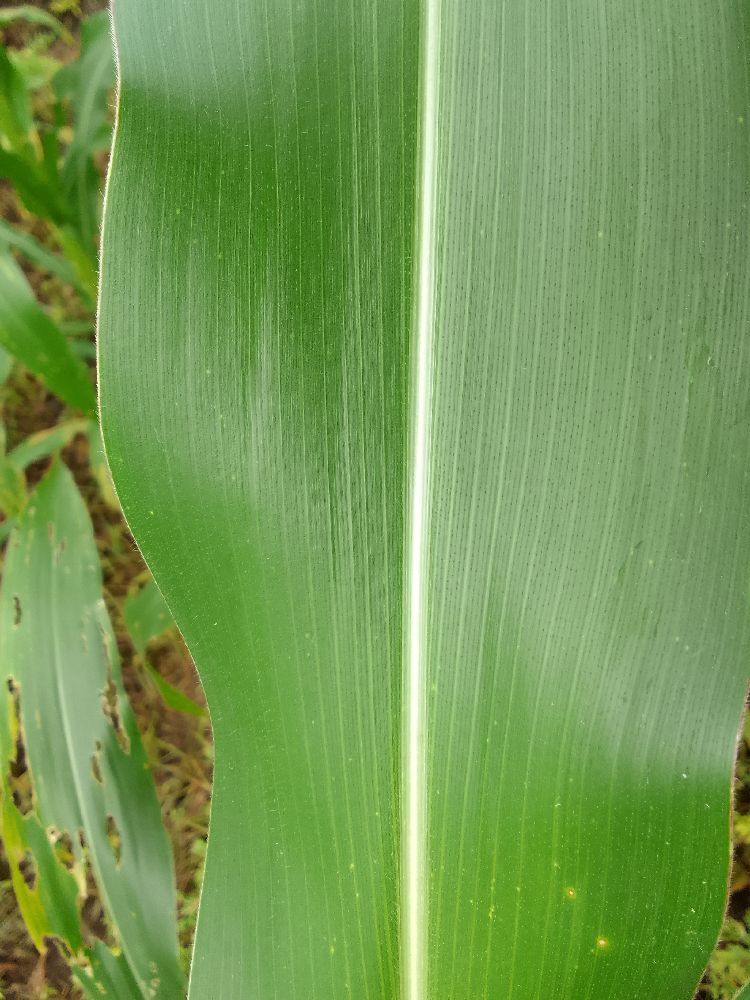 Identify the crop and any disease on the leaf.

maize, healthy
